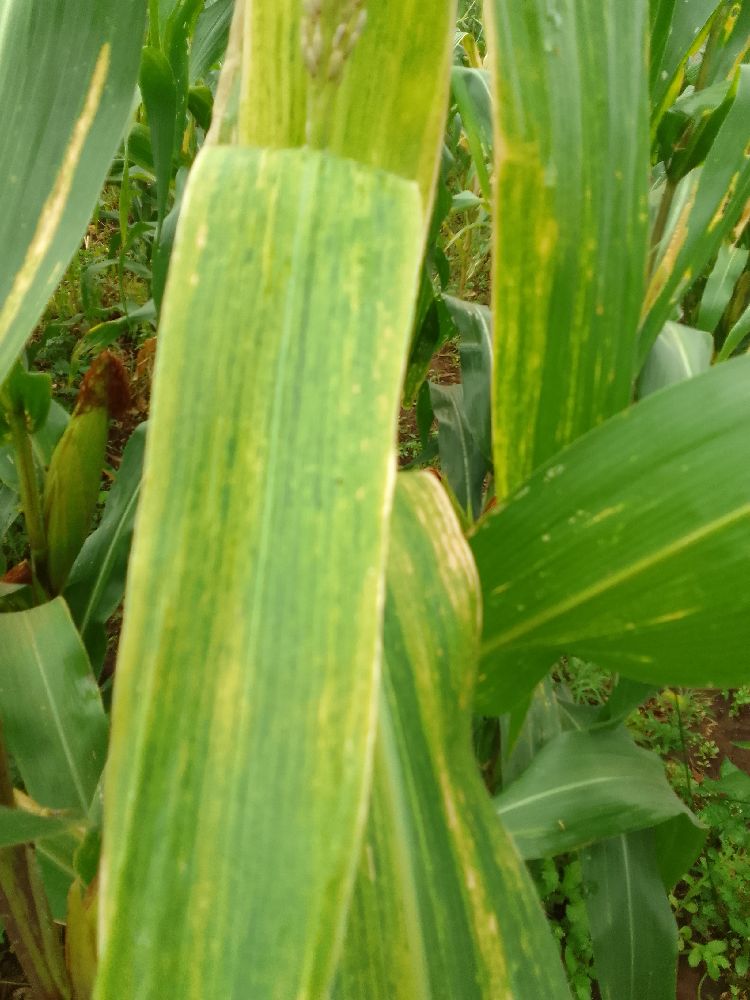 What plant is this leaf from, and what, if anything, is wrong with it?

maize, maize lethal necrosis
